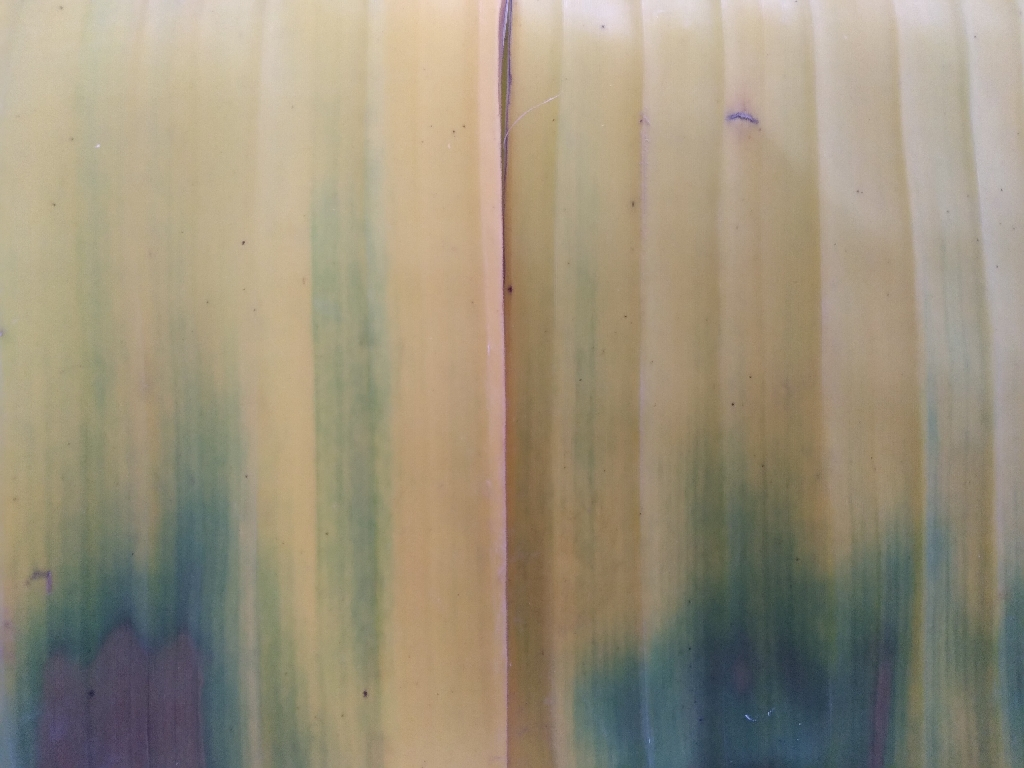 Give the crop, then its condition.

banana, fusarium wilt race 1
